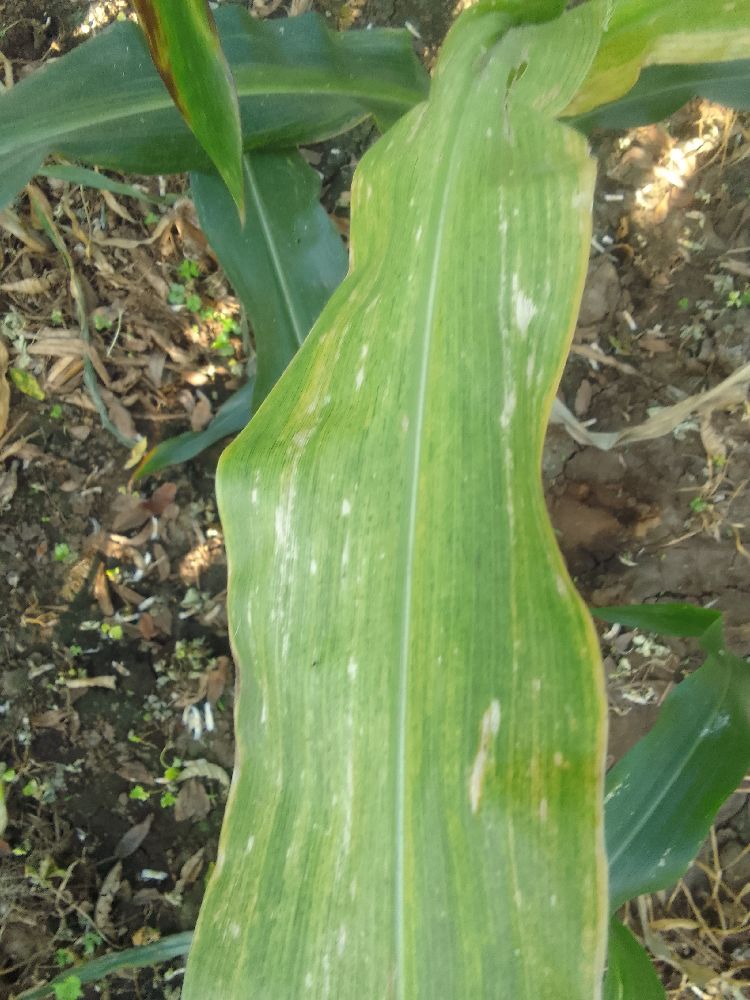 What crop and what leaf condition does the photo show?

maize, maize lethal necrosis
